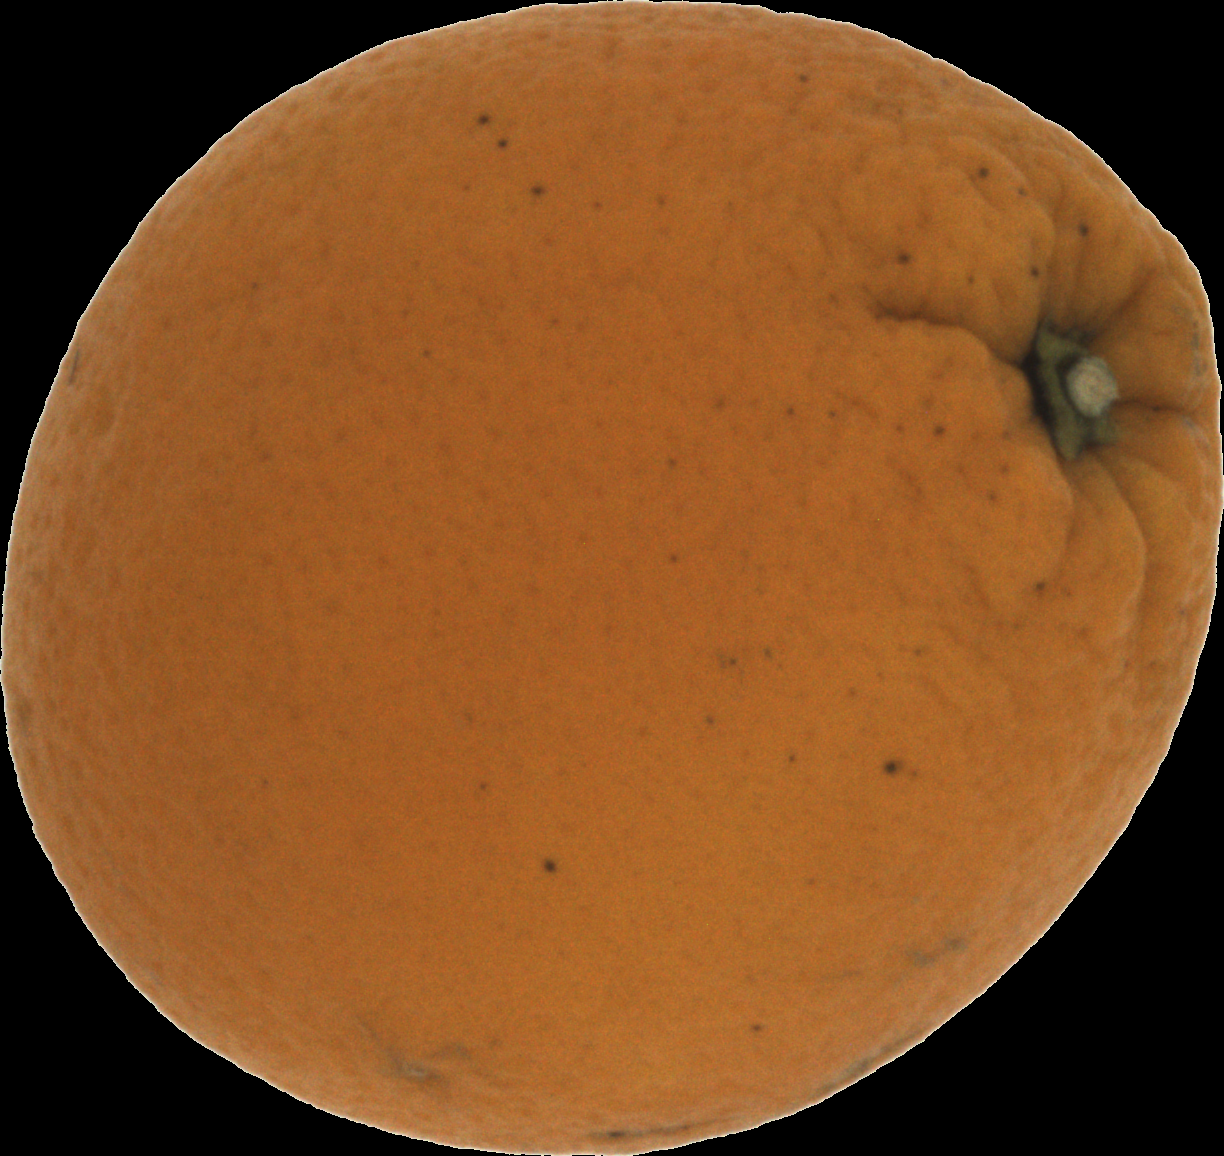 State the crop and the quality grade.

orange, bad
